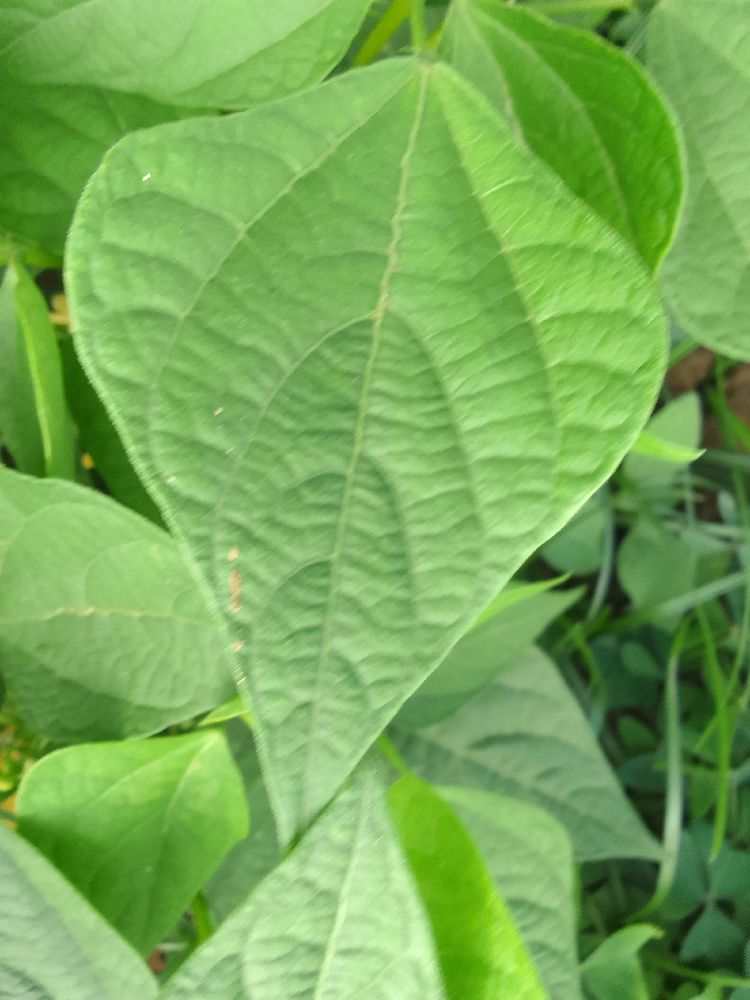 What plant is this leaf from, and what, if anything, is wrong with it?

common bean, healthy
